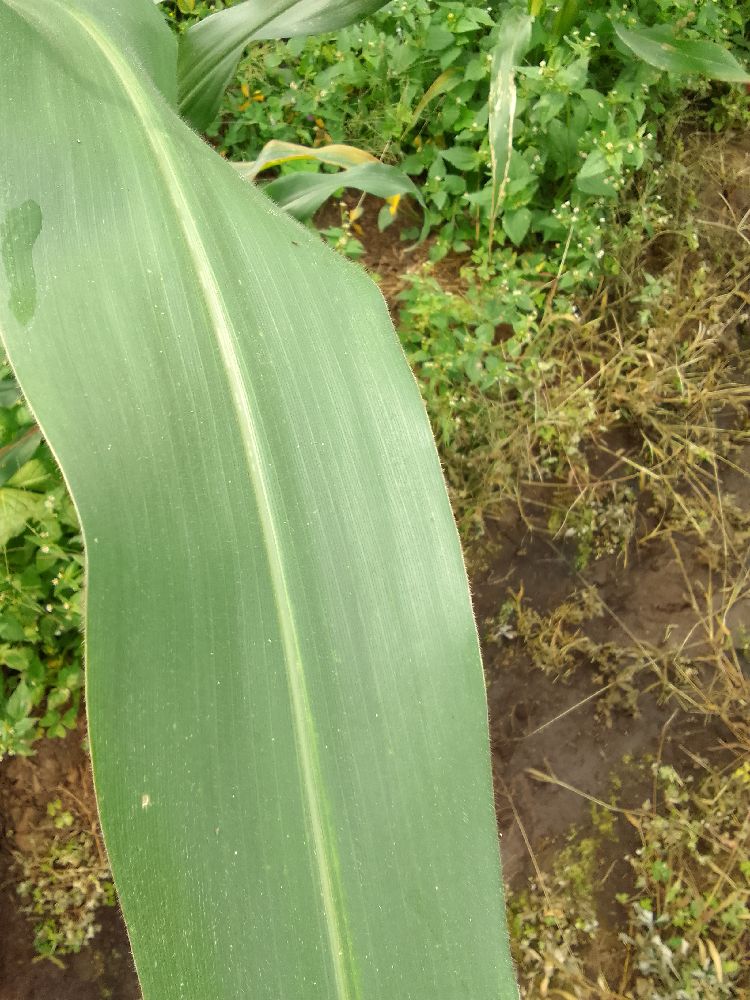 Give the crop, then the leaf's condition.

maize, healthy
